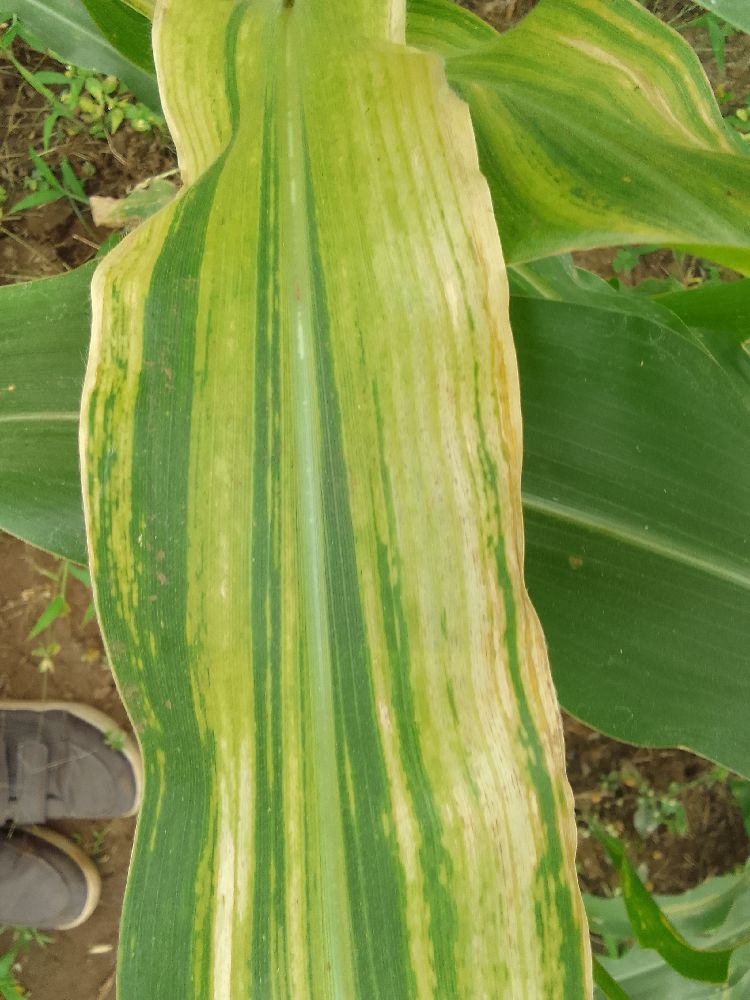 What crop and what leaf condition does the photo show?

maize, maize lethal necrosis
